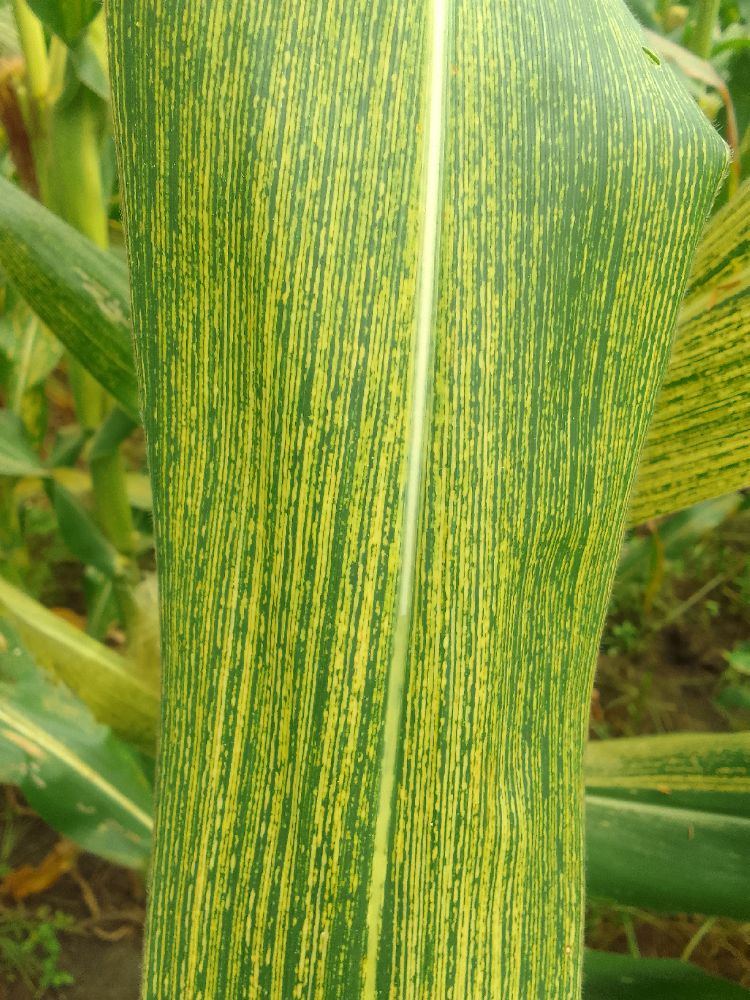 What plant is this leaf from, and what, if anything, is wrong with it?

maize, maize streak virus
